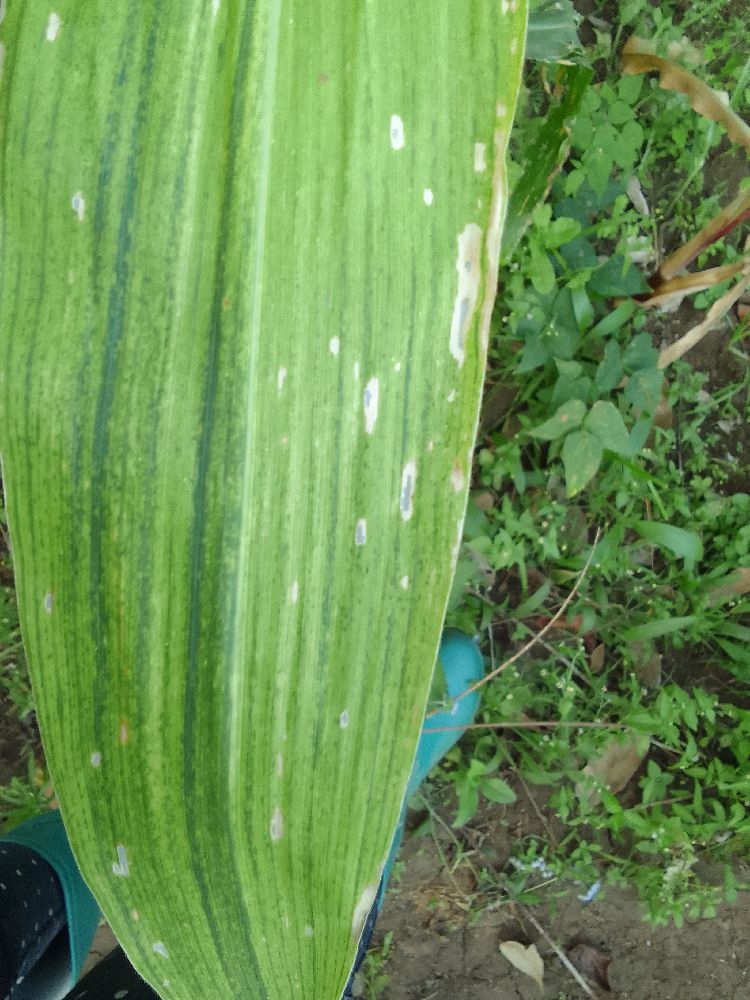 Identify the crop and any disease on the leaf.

maize, maize lethal necrosis
